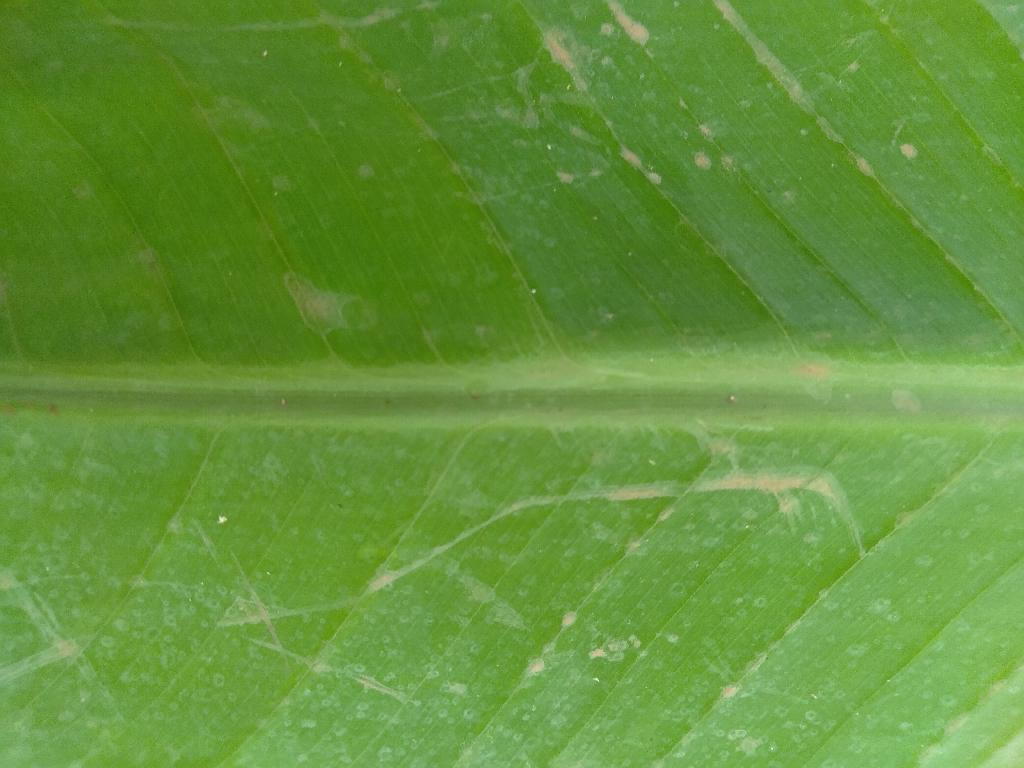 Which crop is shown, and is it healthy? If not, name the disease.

banana, healthy
